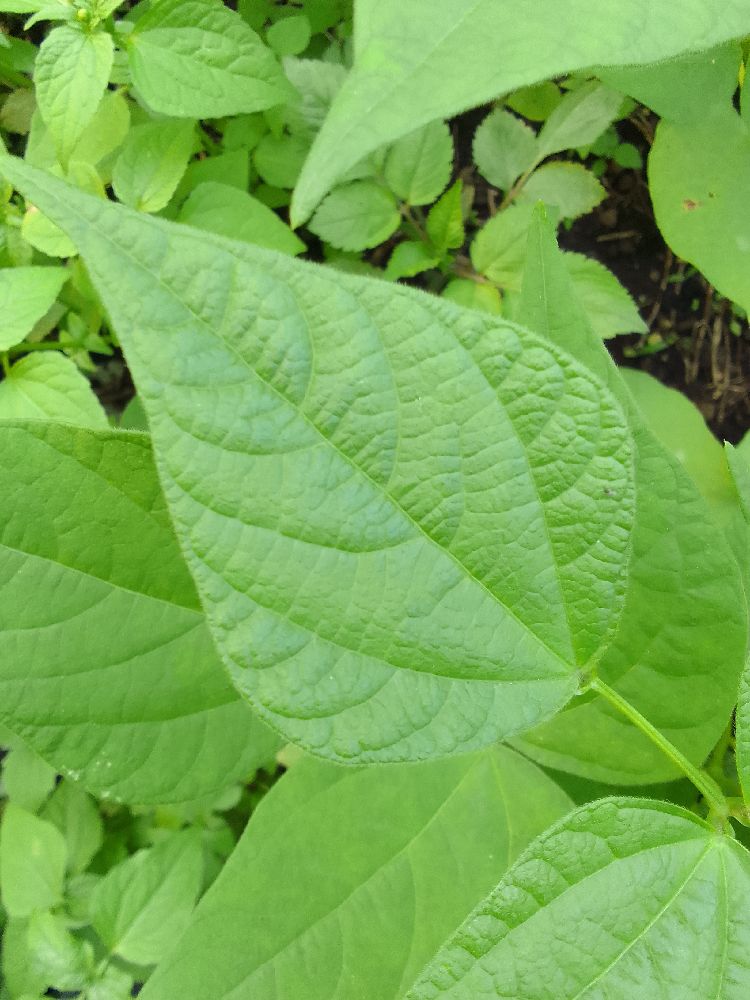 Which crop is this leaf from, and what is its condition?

common bean, healthy
